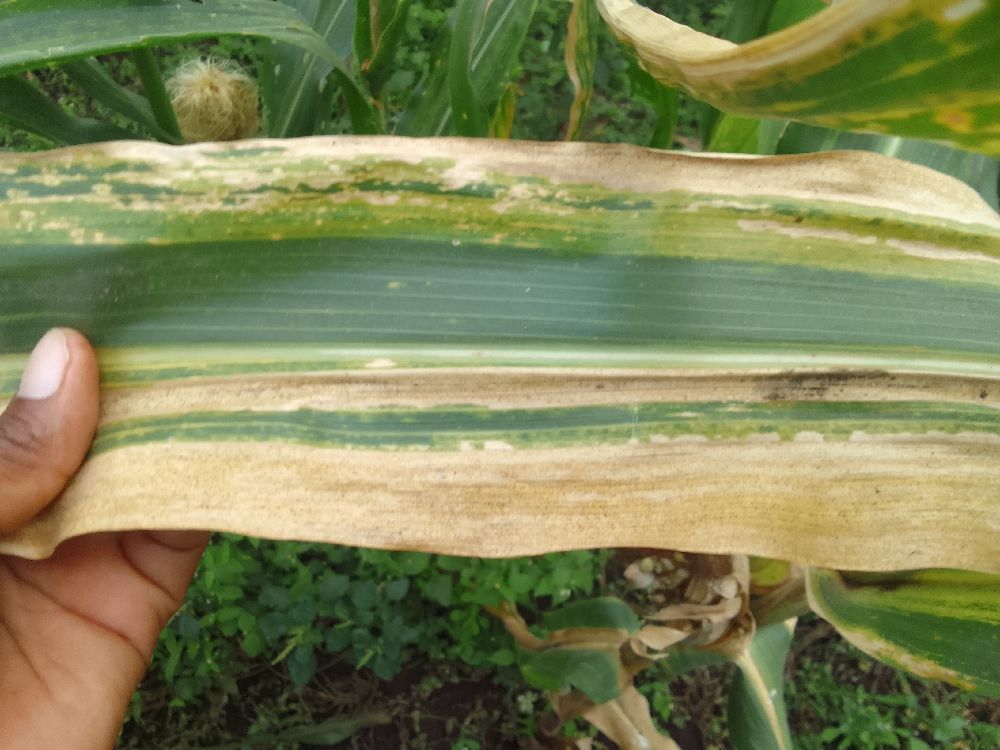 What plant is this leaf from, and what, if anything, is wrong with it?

maize, maize lethal necrosis
